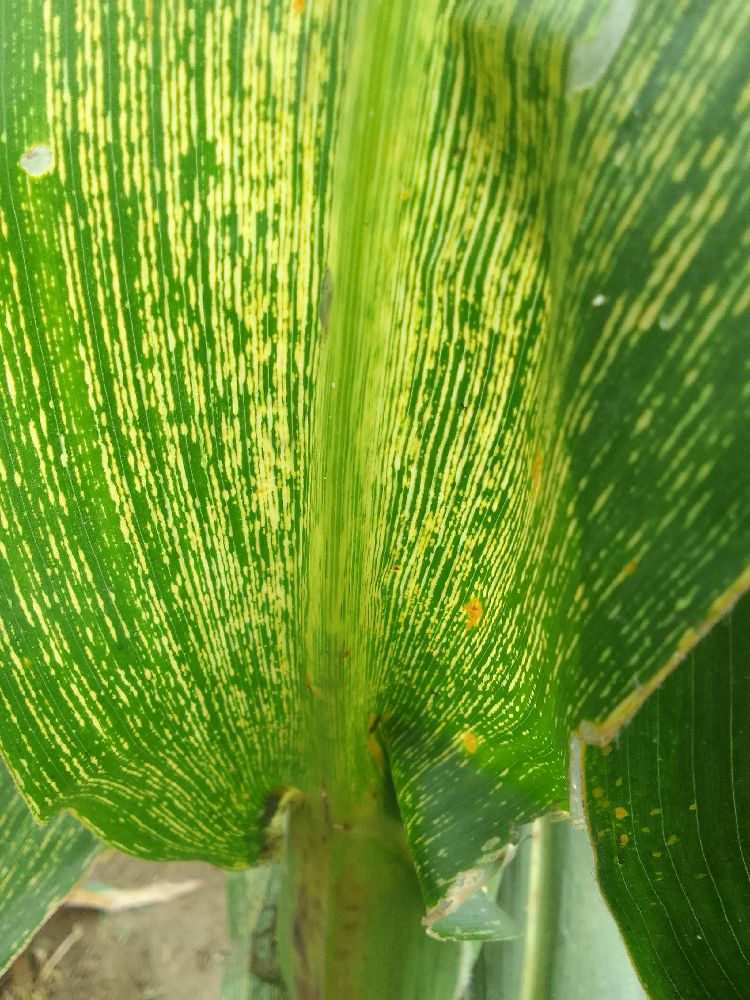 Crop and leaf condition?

maize, maize streak virus
